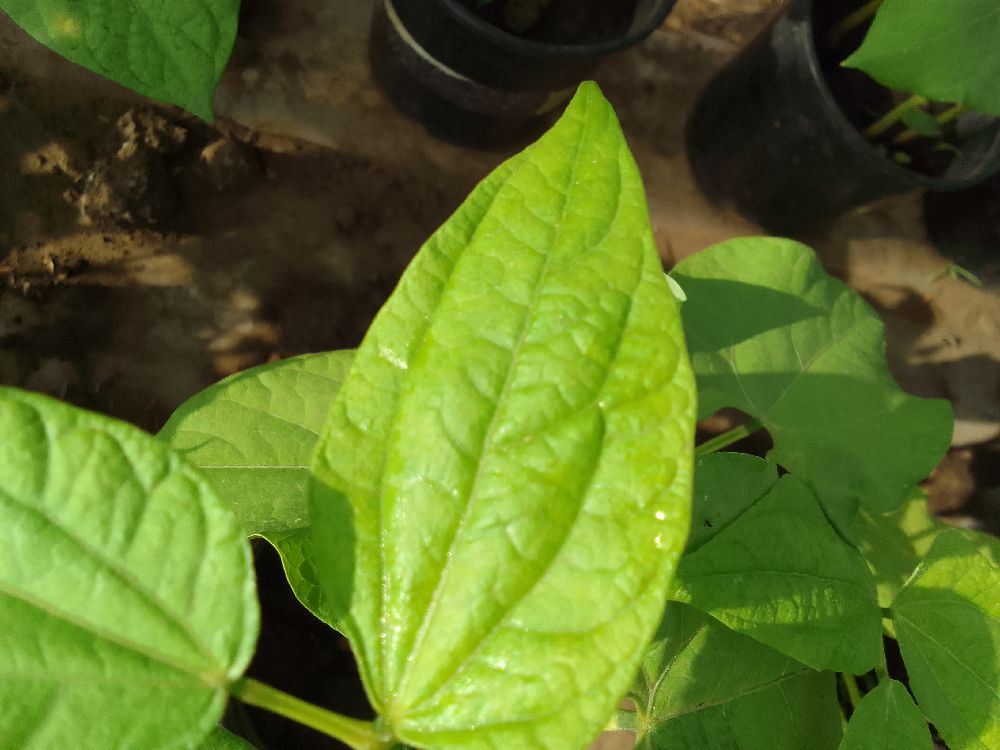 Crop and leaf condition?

common bean, healthy
